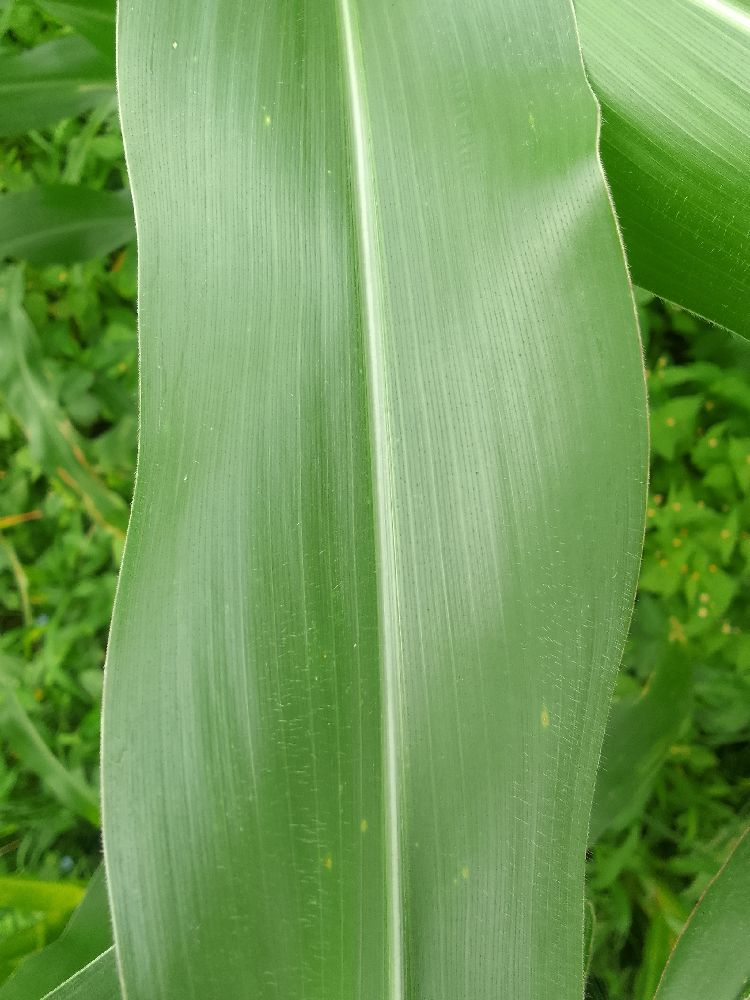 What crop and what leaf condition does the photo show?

maize, healthy
